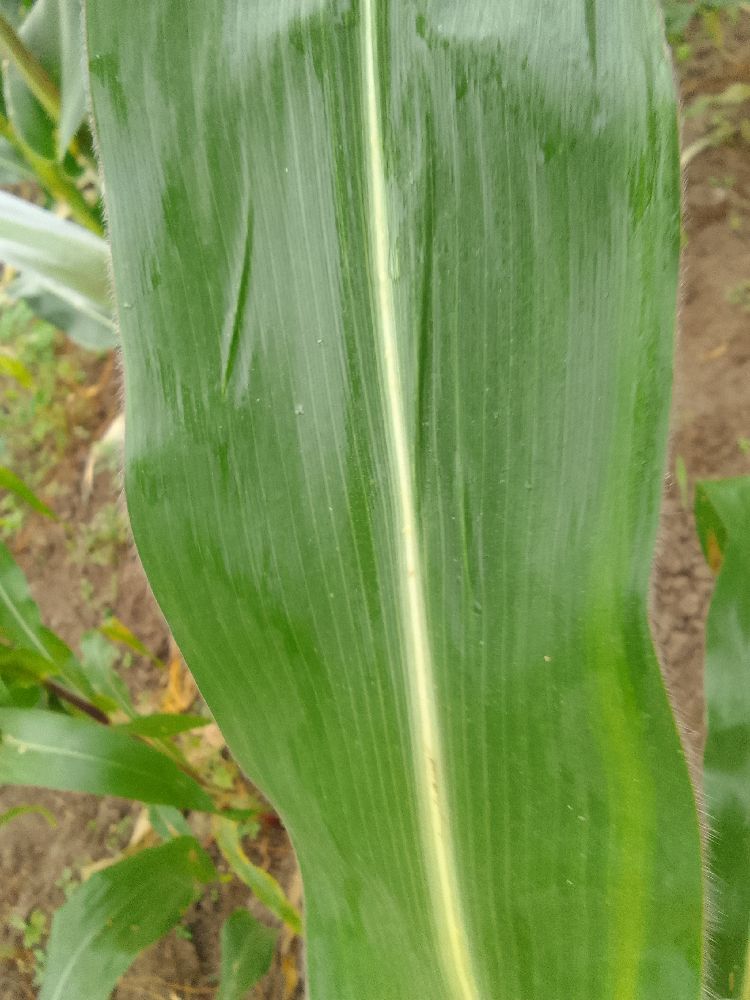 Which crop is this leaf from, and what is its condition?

maize, healthy
